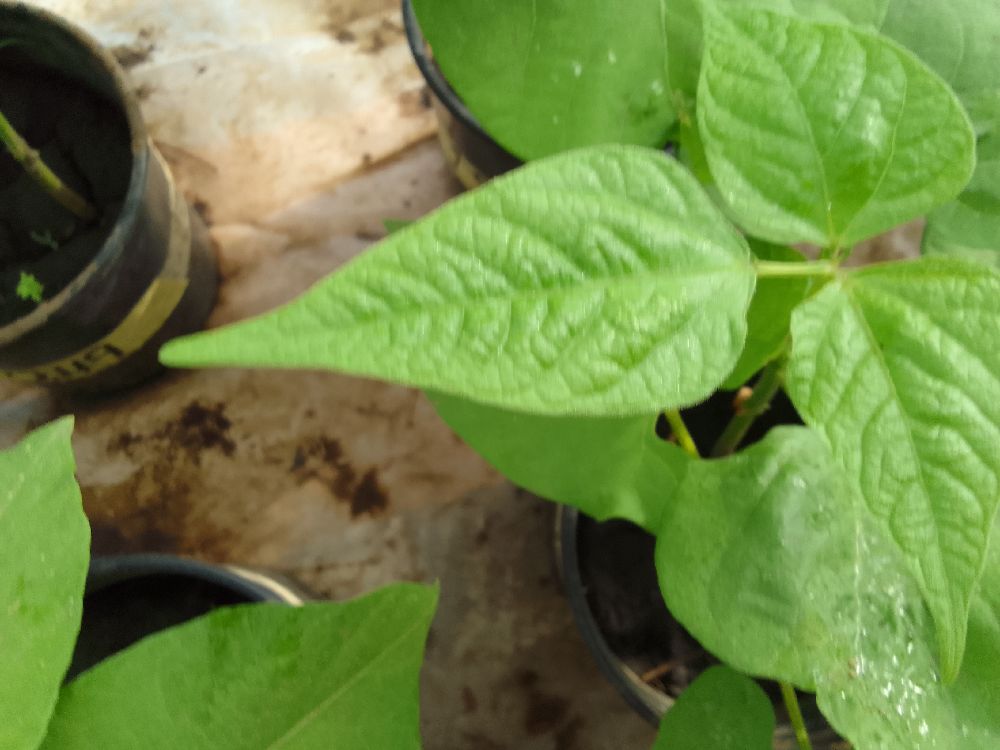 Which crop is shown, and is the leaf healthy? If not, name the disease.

common bean, healthy
